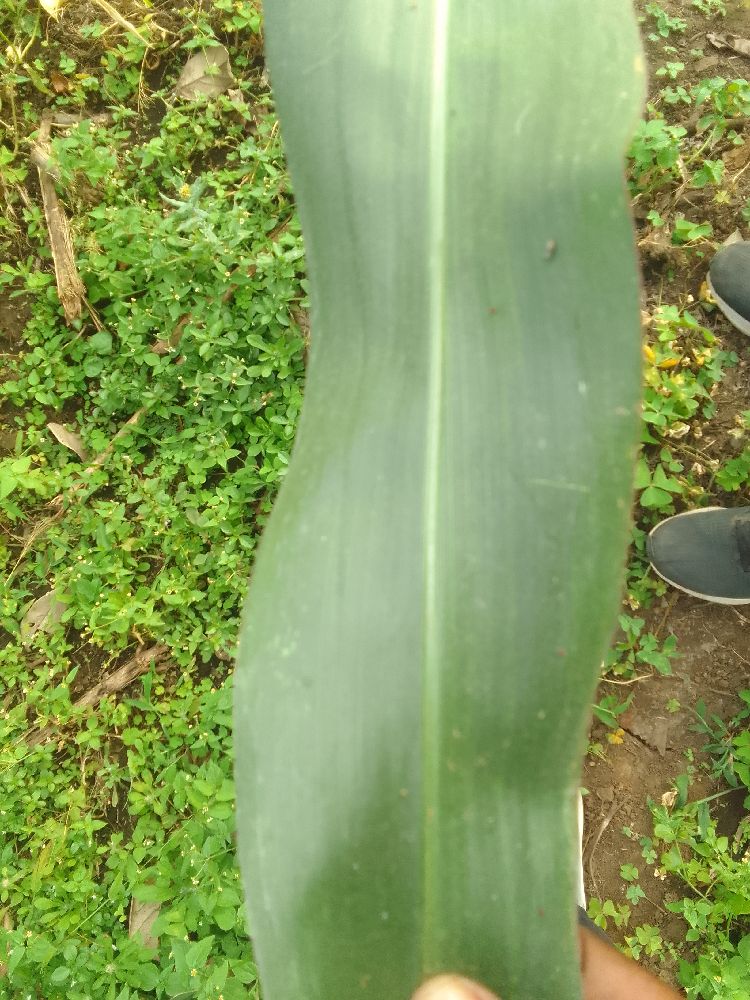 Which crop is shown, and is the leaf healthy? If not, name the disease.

maize, healthy
